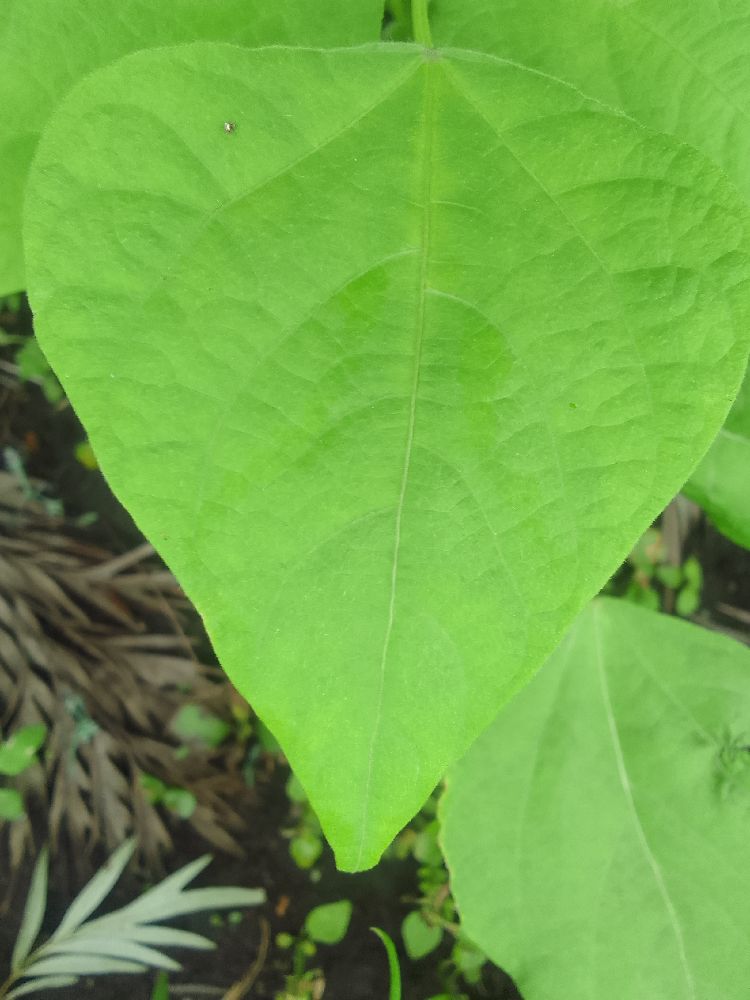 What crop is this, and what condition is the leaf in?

common bean, healthy
